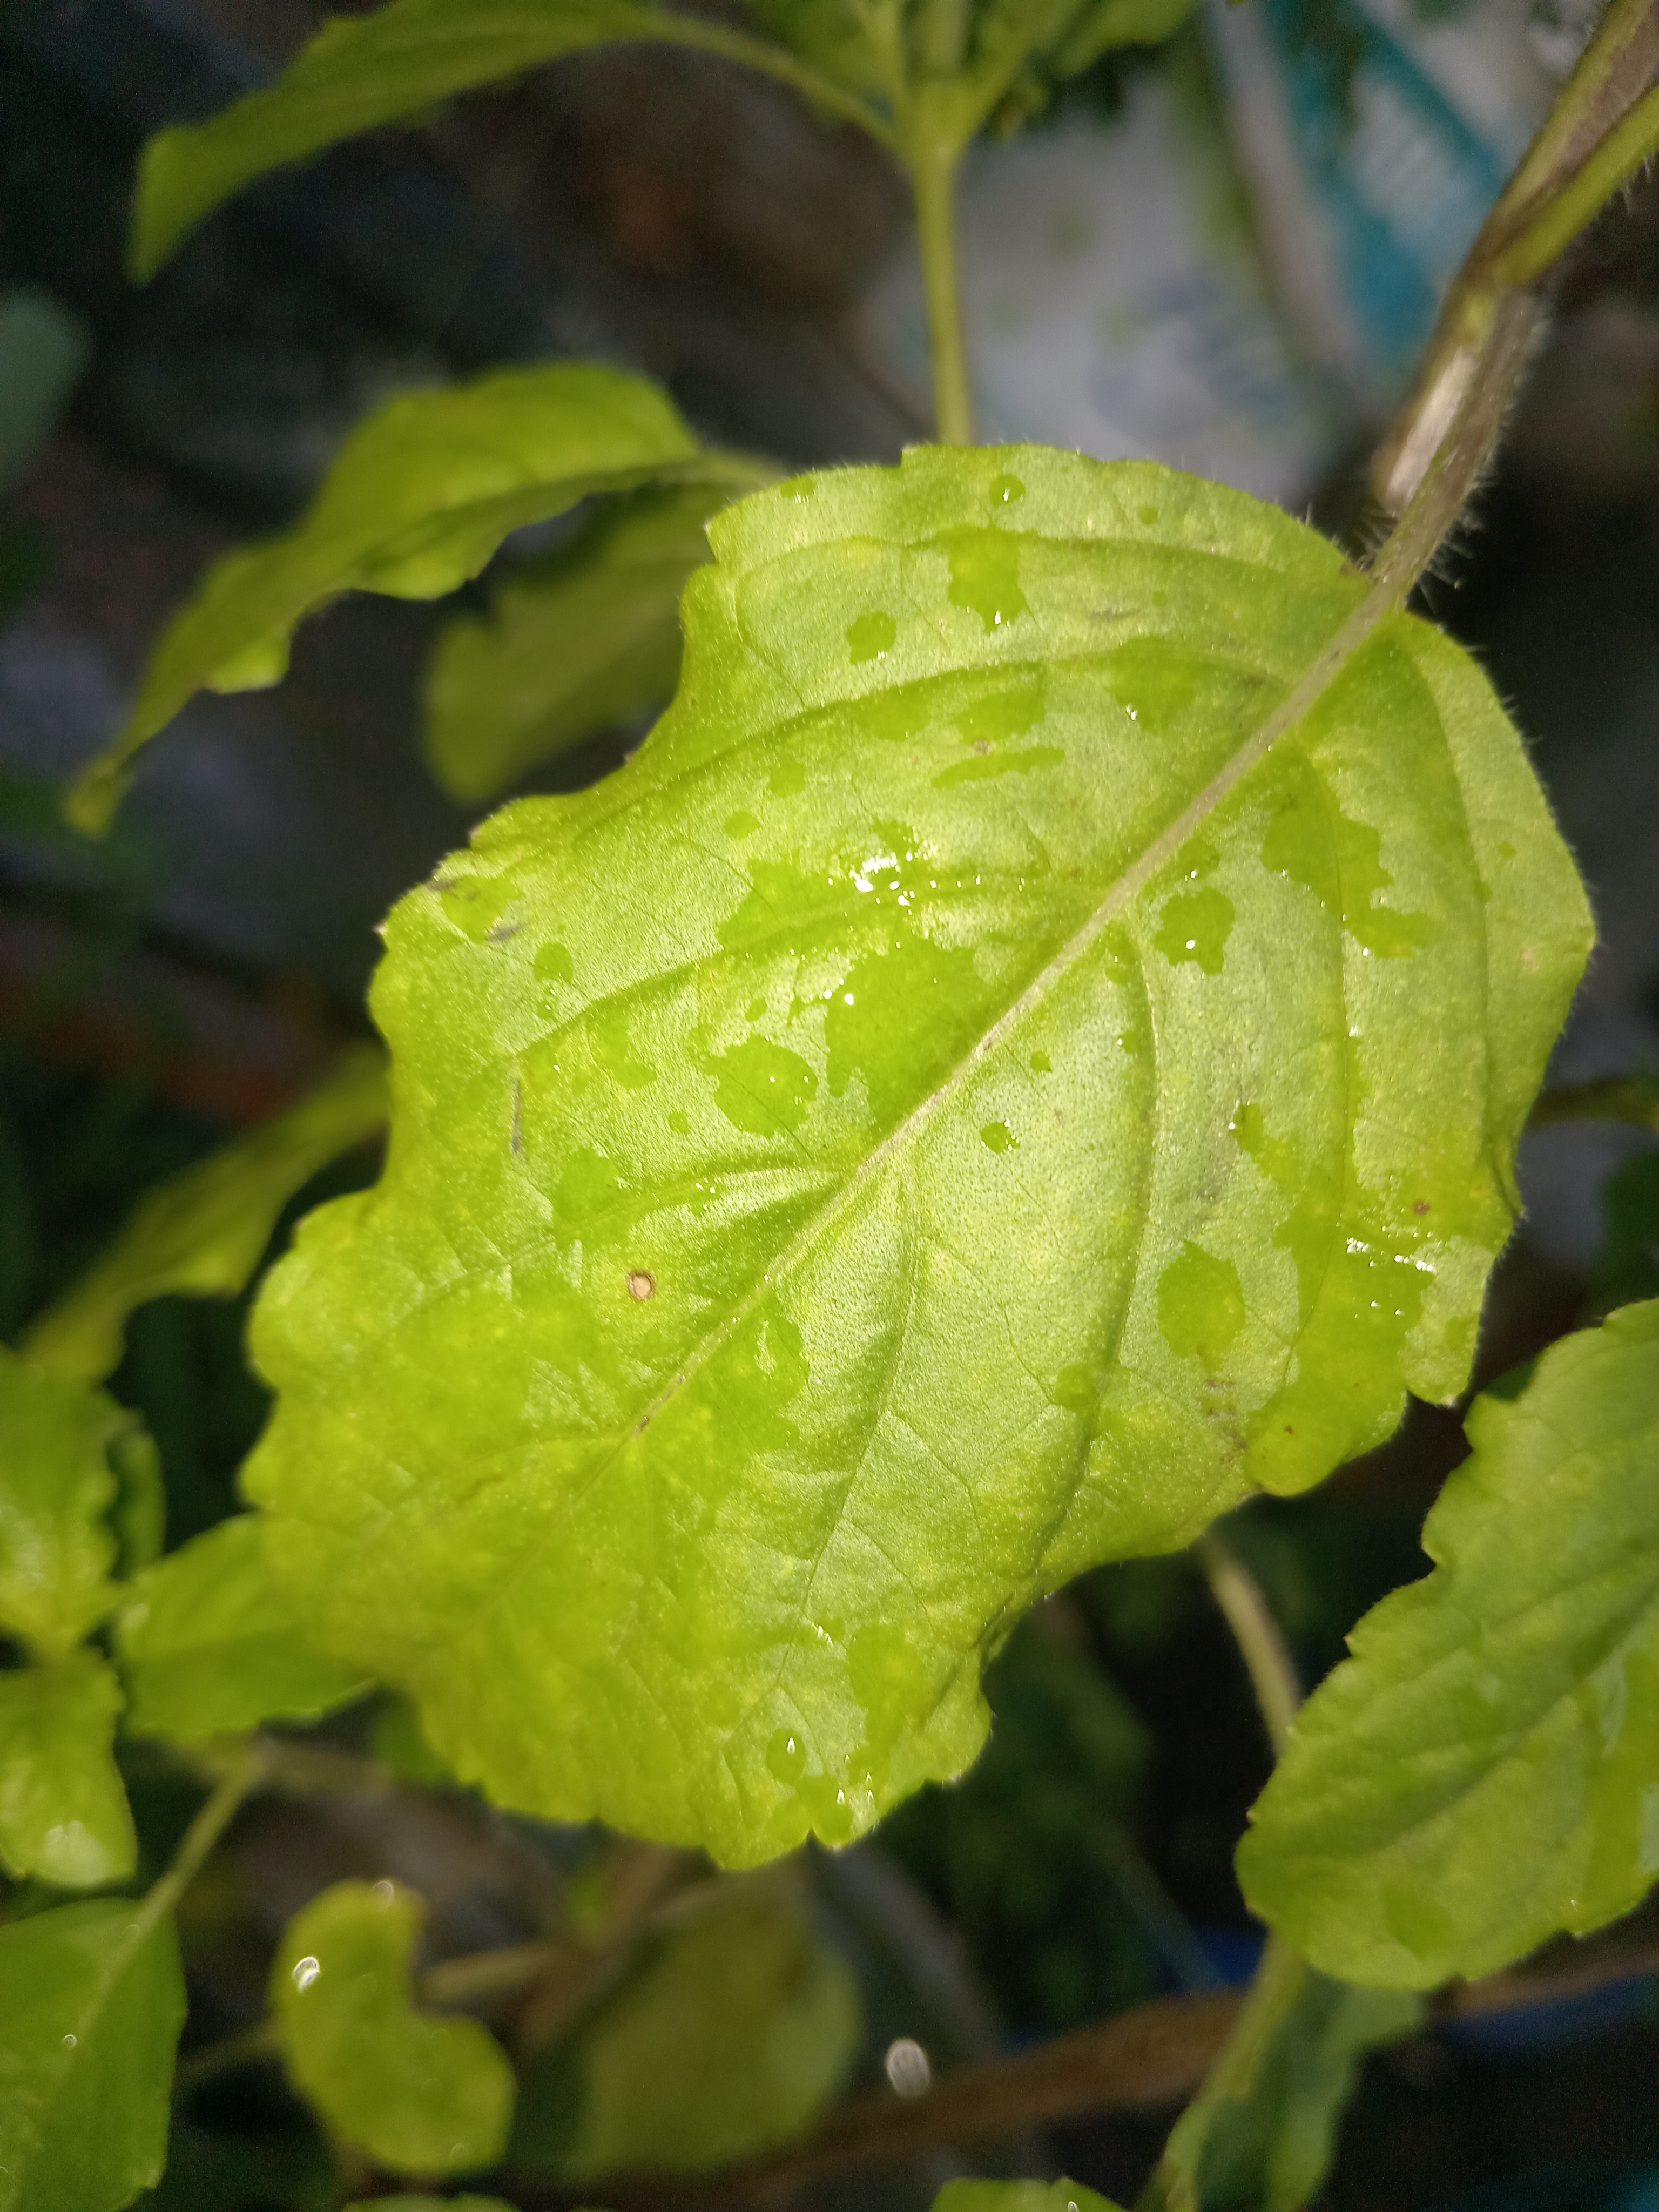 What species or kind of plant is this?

tulshi
